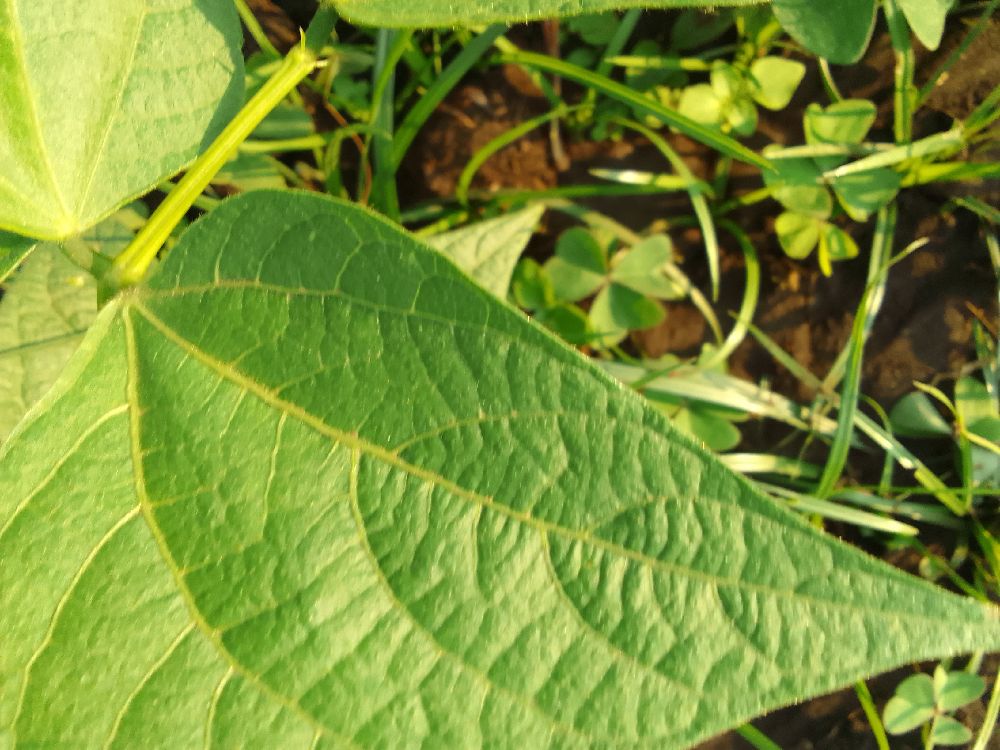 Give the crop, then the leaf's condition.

common bean, healthy
